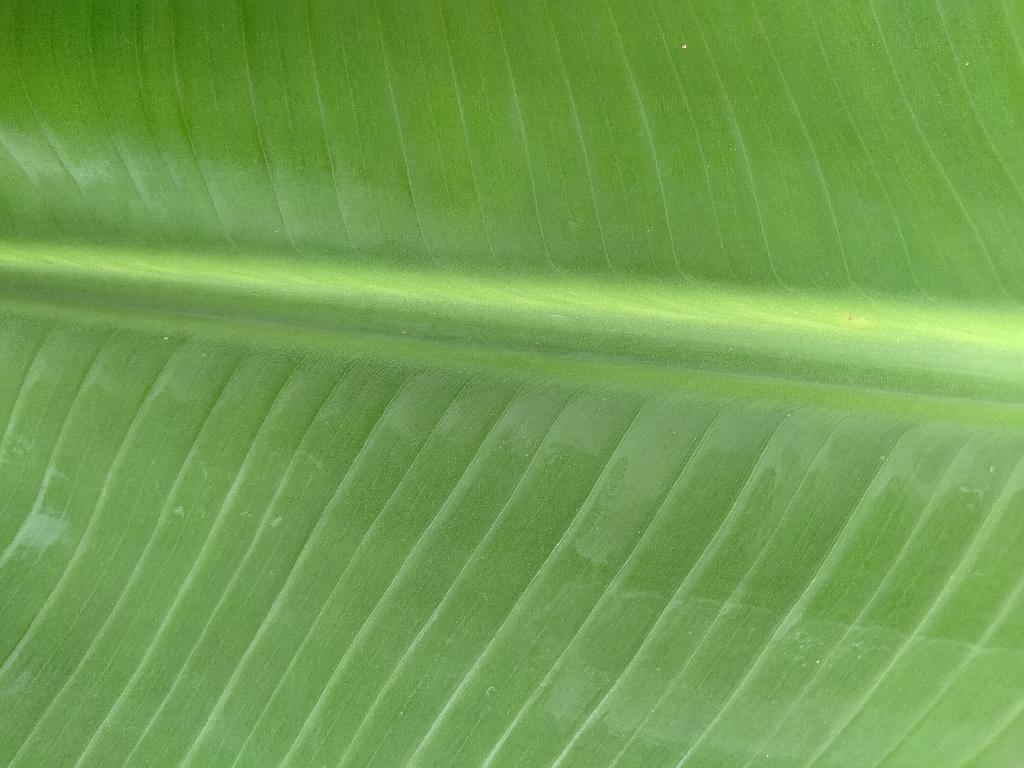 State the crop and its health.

banana, healthy
